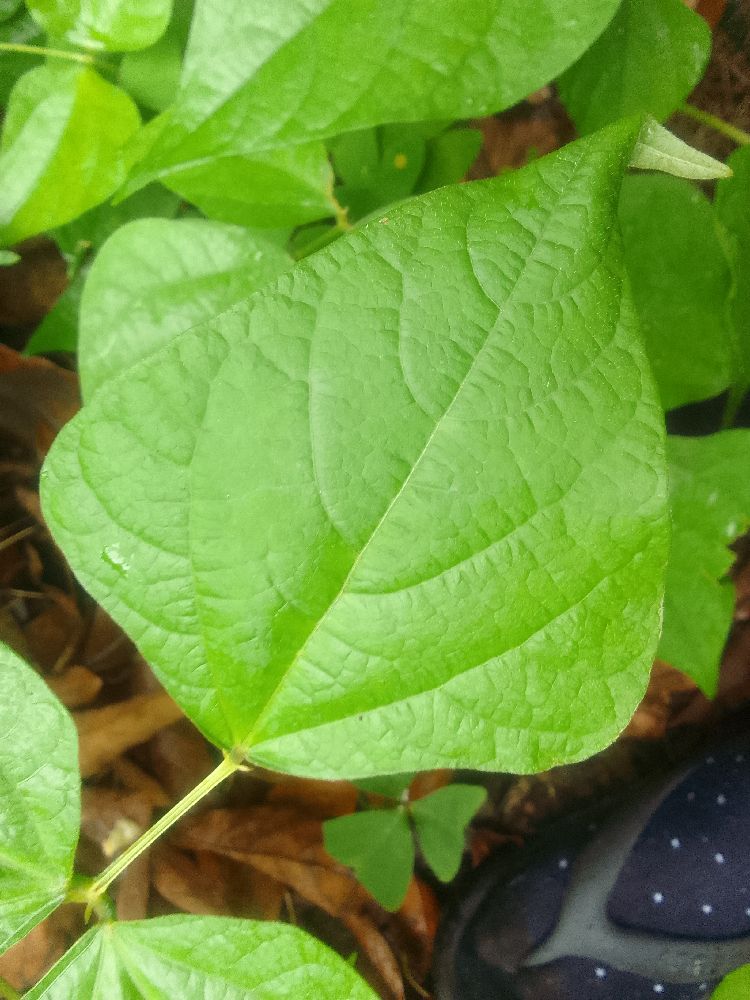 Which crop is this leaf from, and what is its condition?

common bean, healthy
